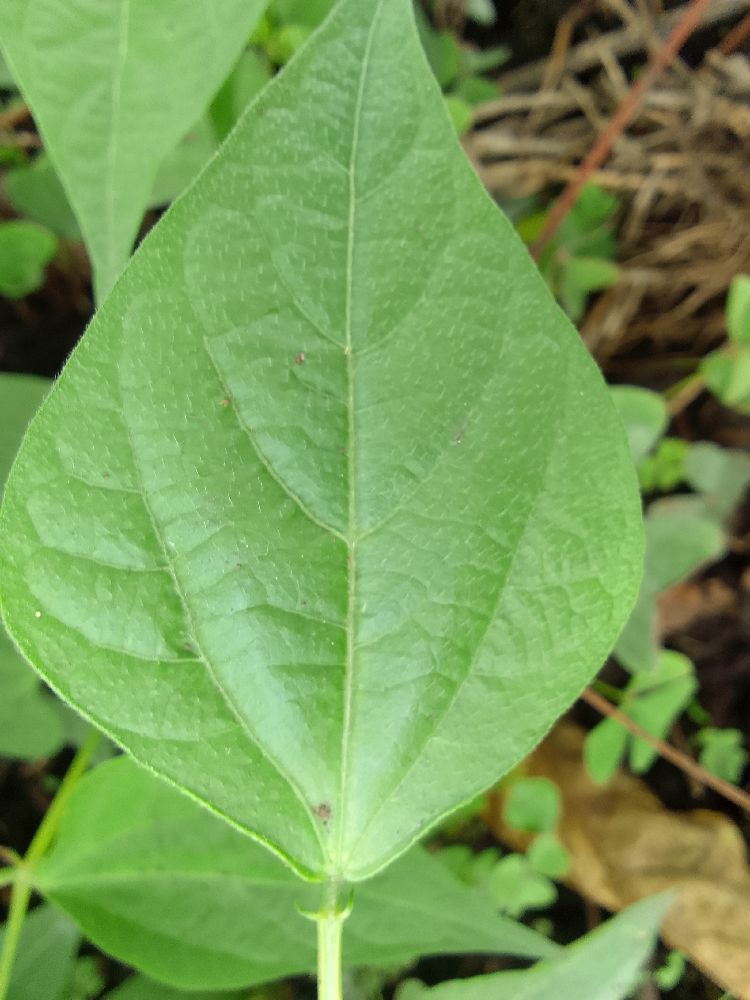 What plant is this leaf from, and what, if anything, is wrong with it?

common bean, healthy
